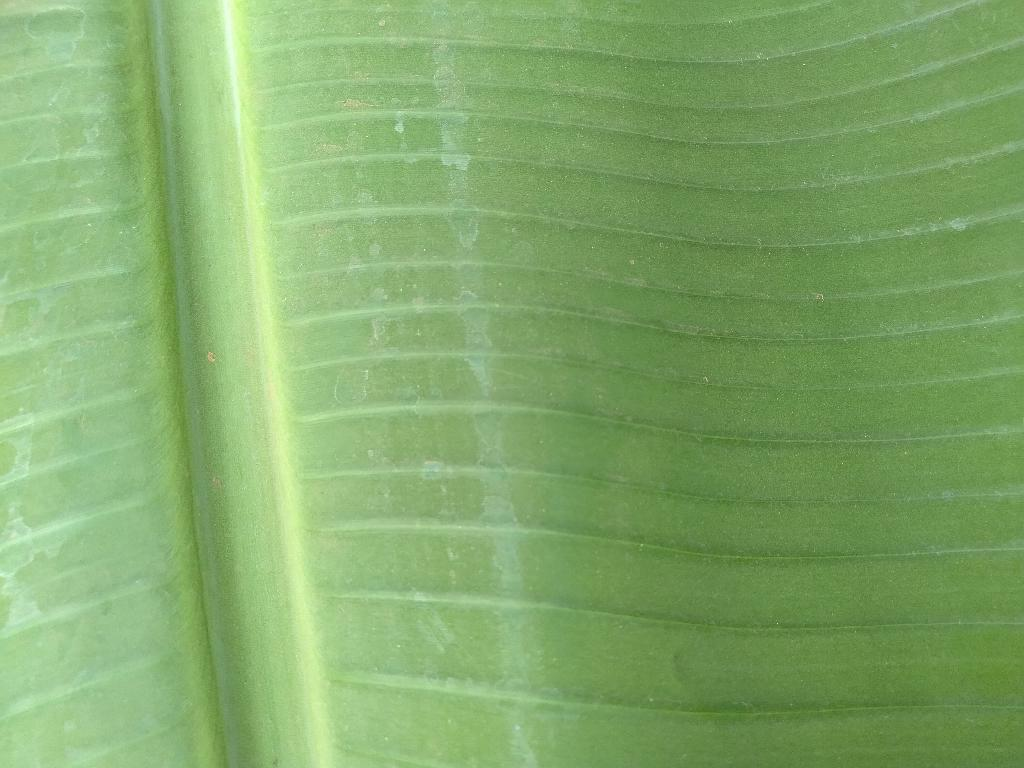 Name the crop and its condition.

banana, healthy
